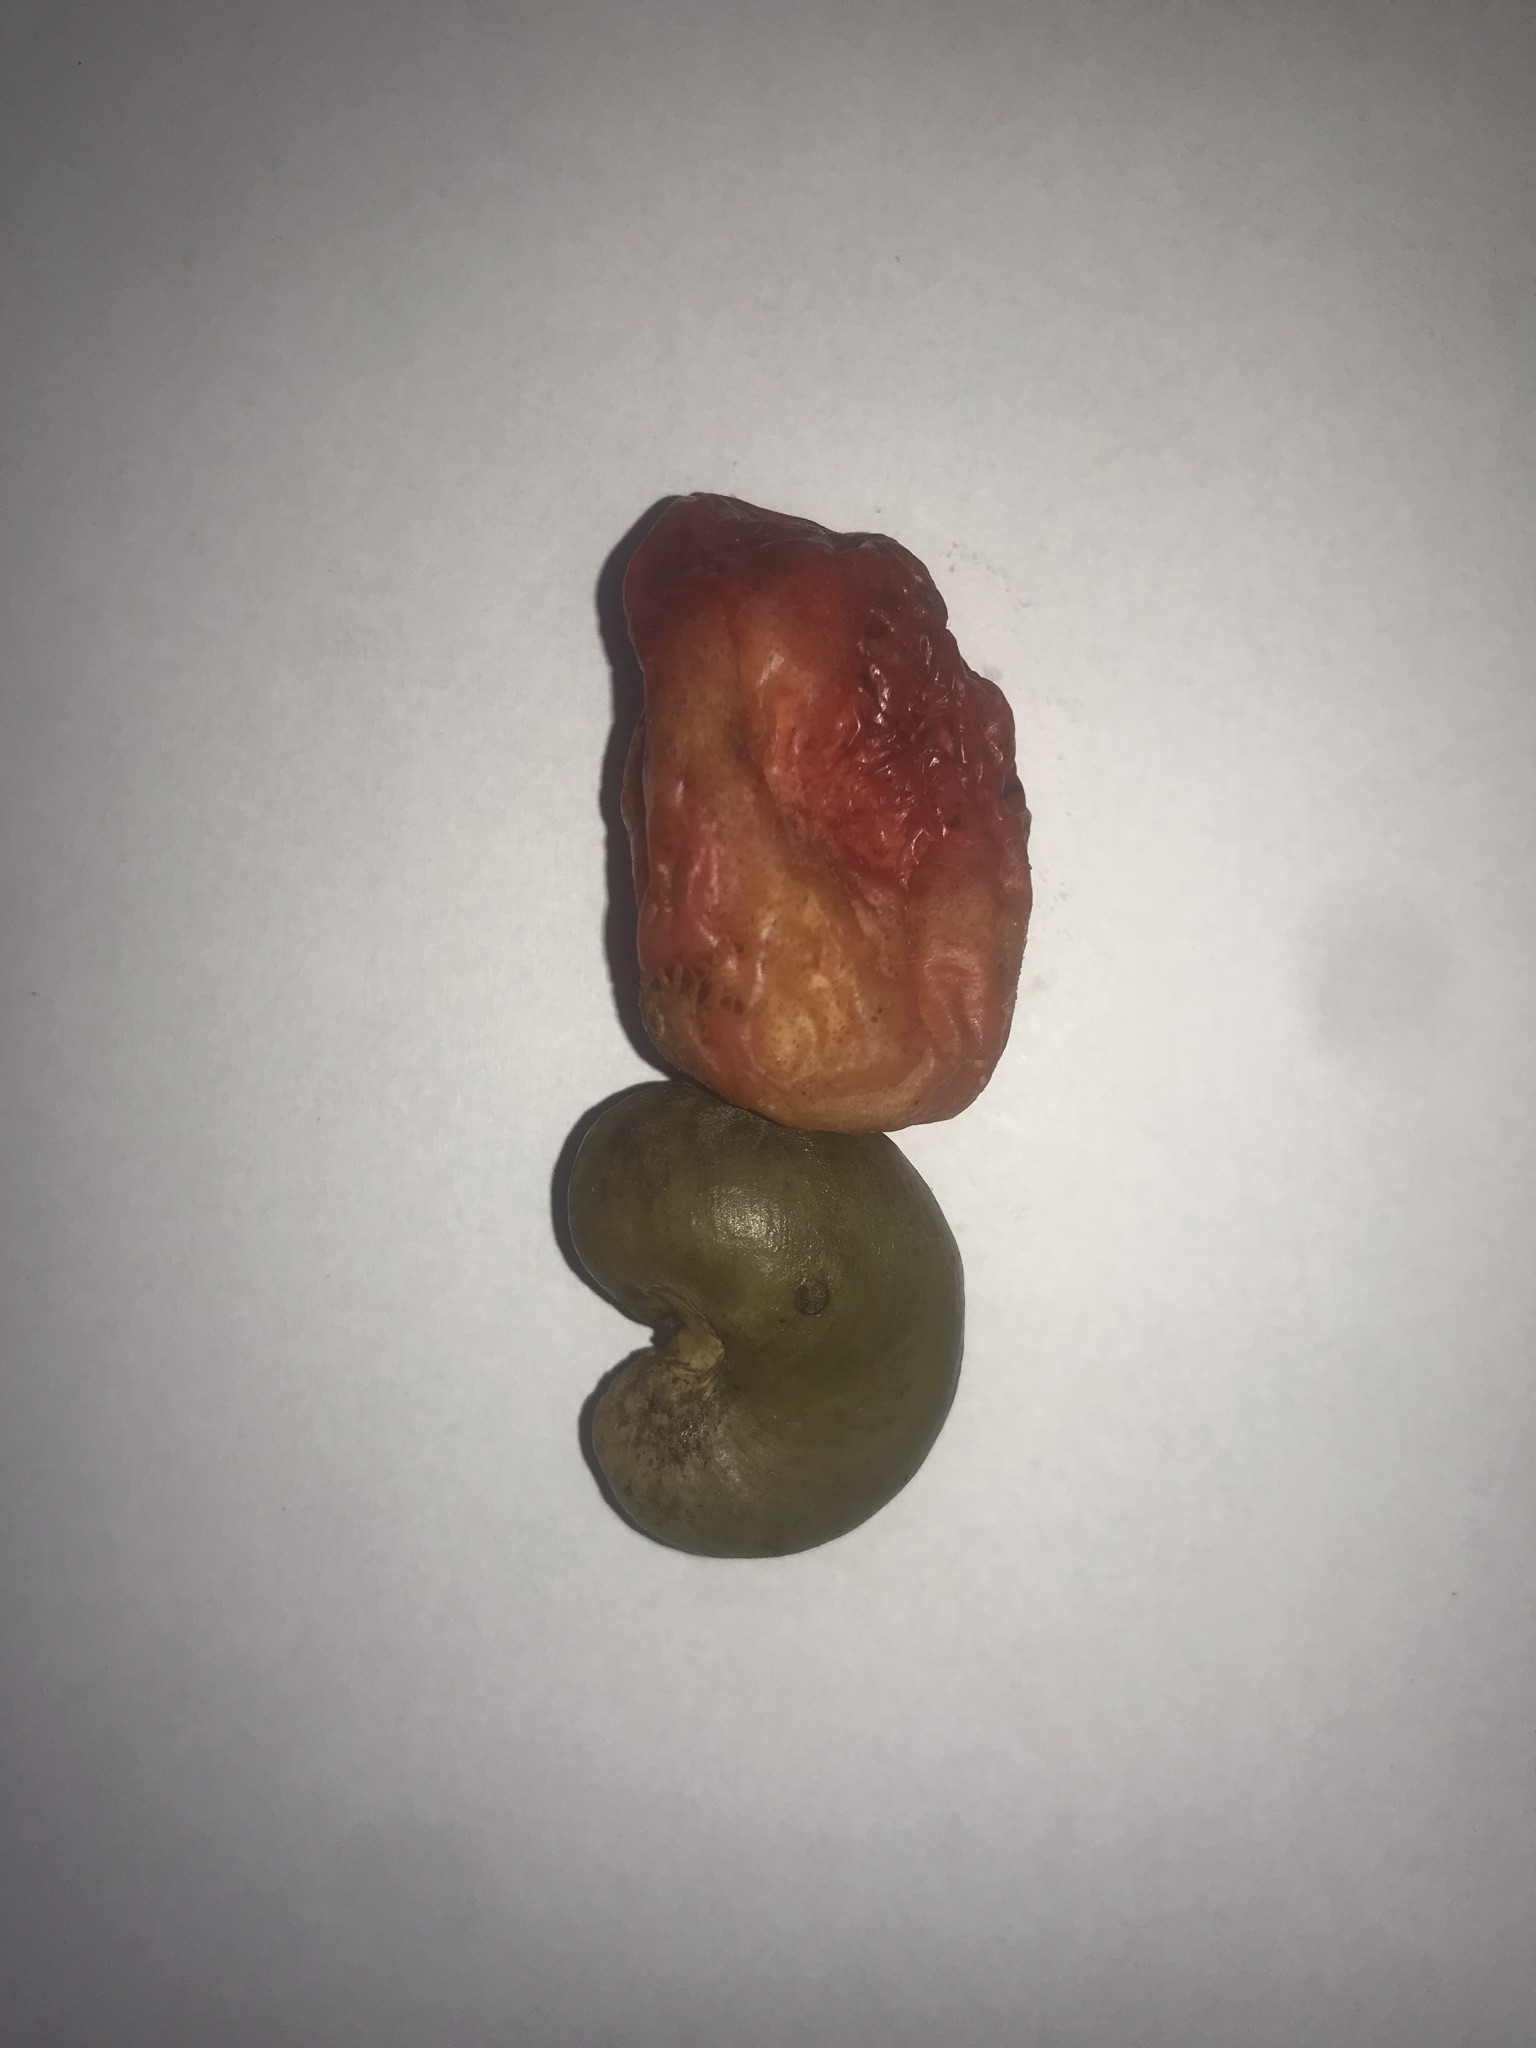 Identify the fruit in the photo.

caju vermelho
